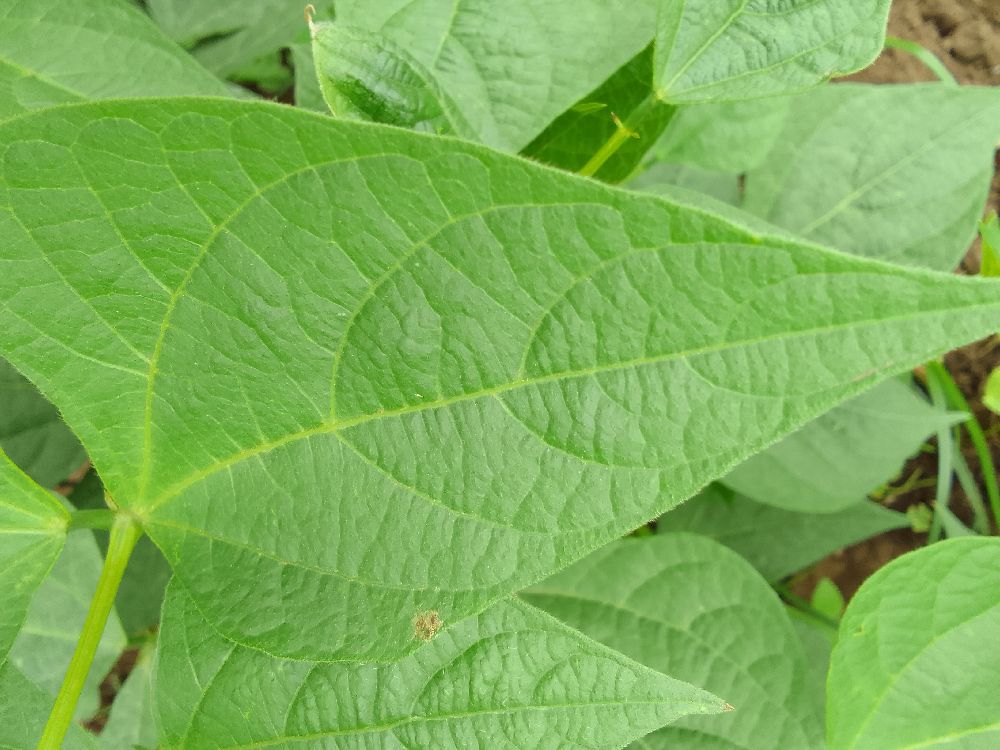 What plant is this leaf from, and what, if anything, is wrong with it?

common bean, healthy
